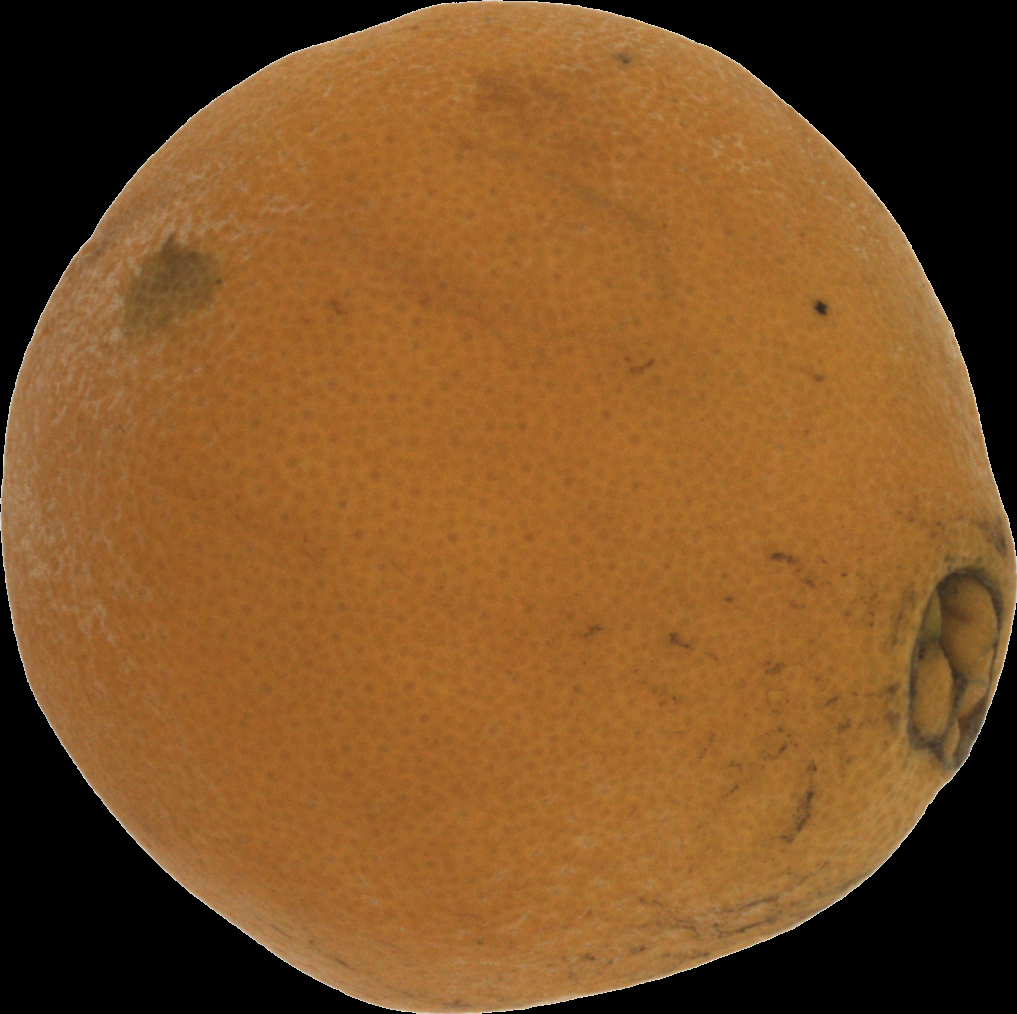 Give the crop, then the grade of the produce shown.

orange, bad
